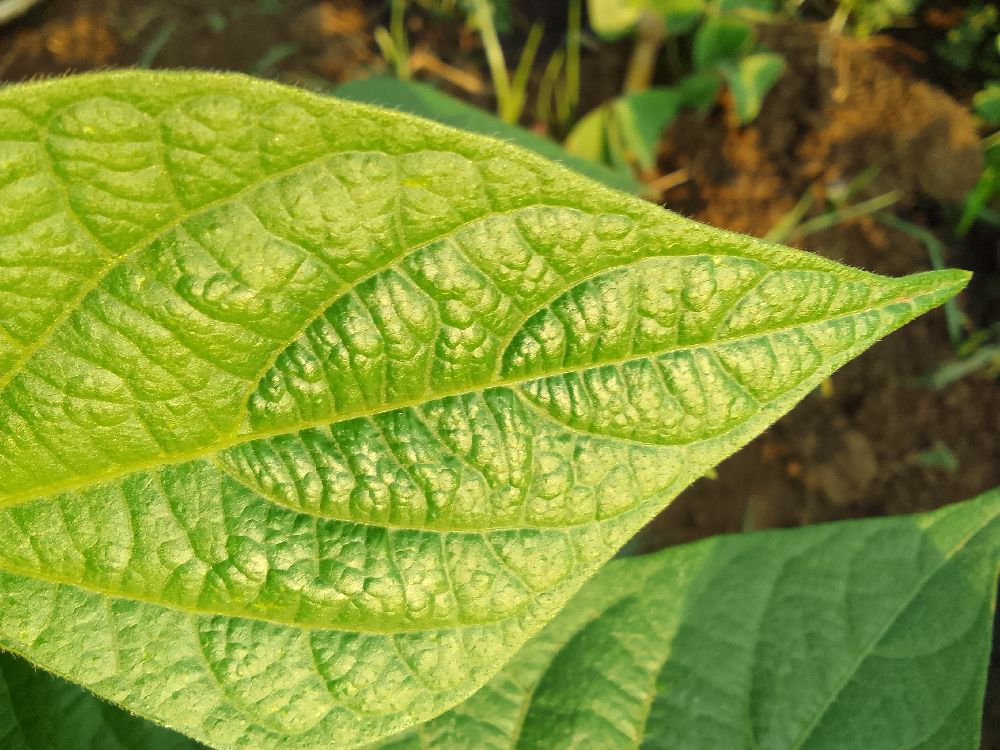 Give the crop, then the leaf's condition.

common bean, healthy
